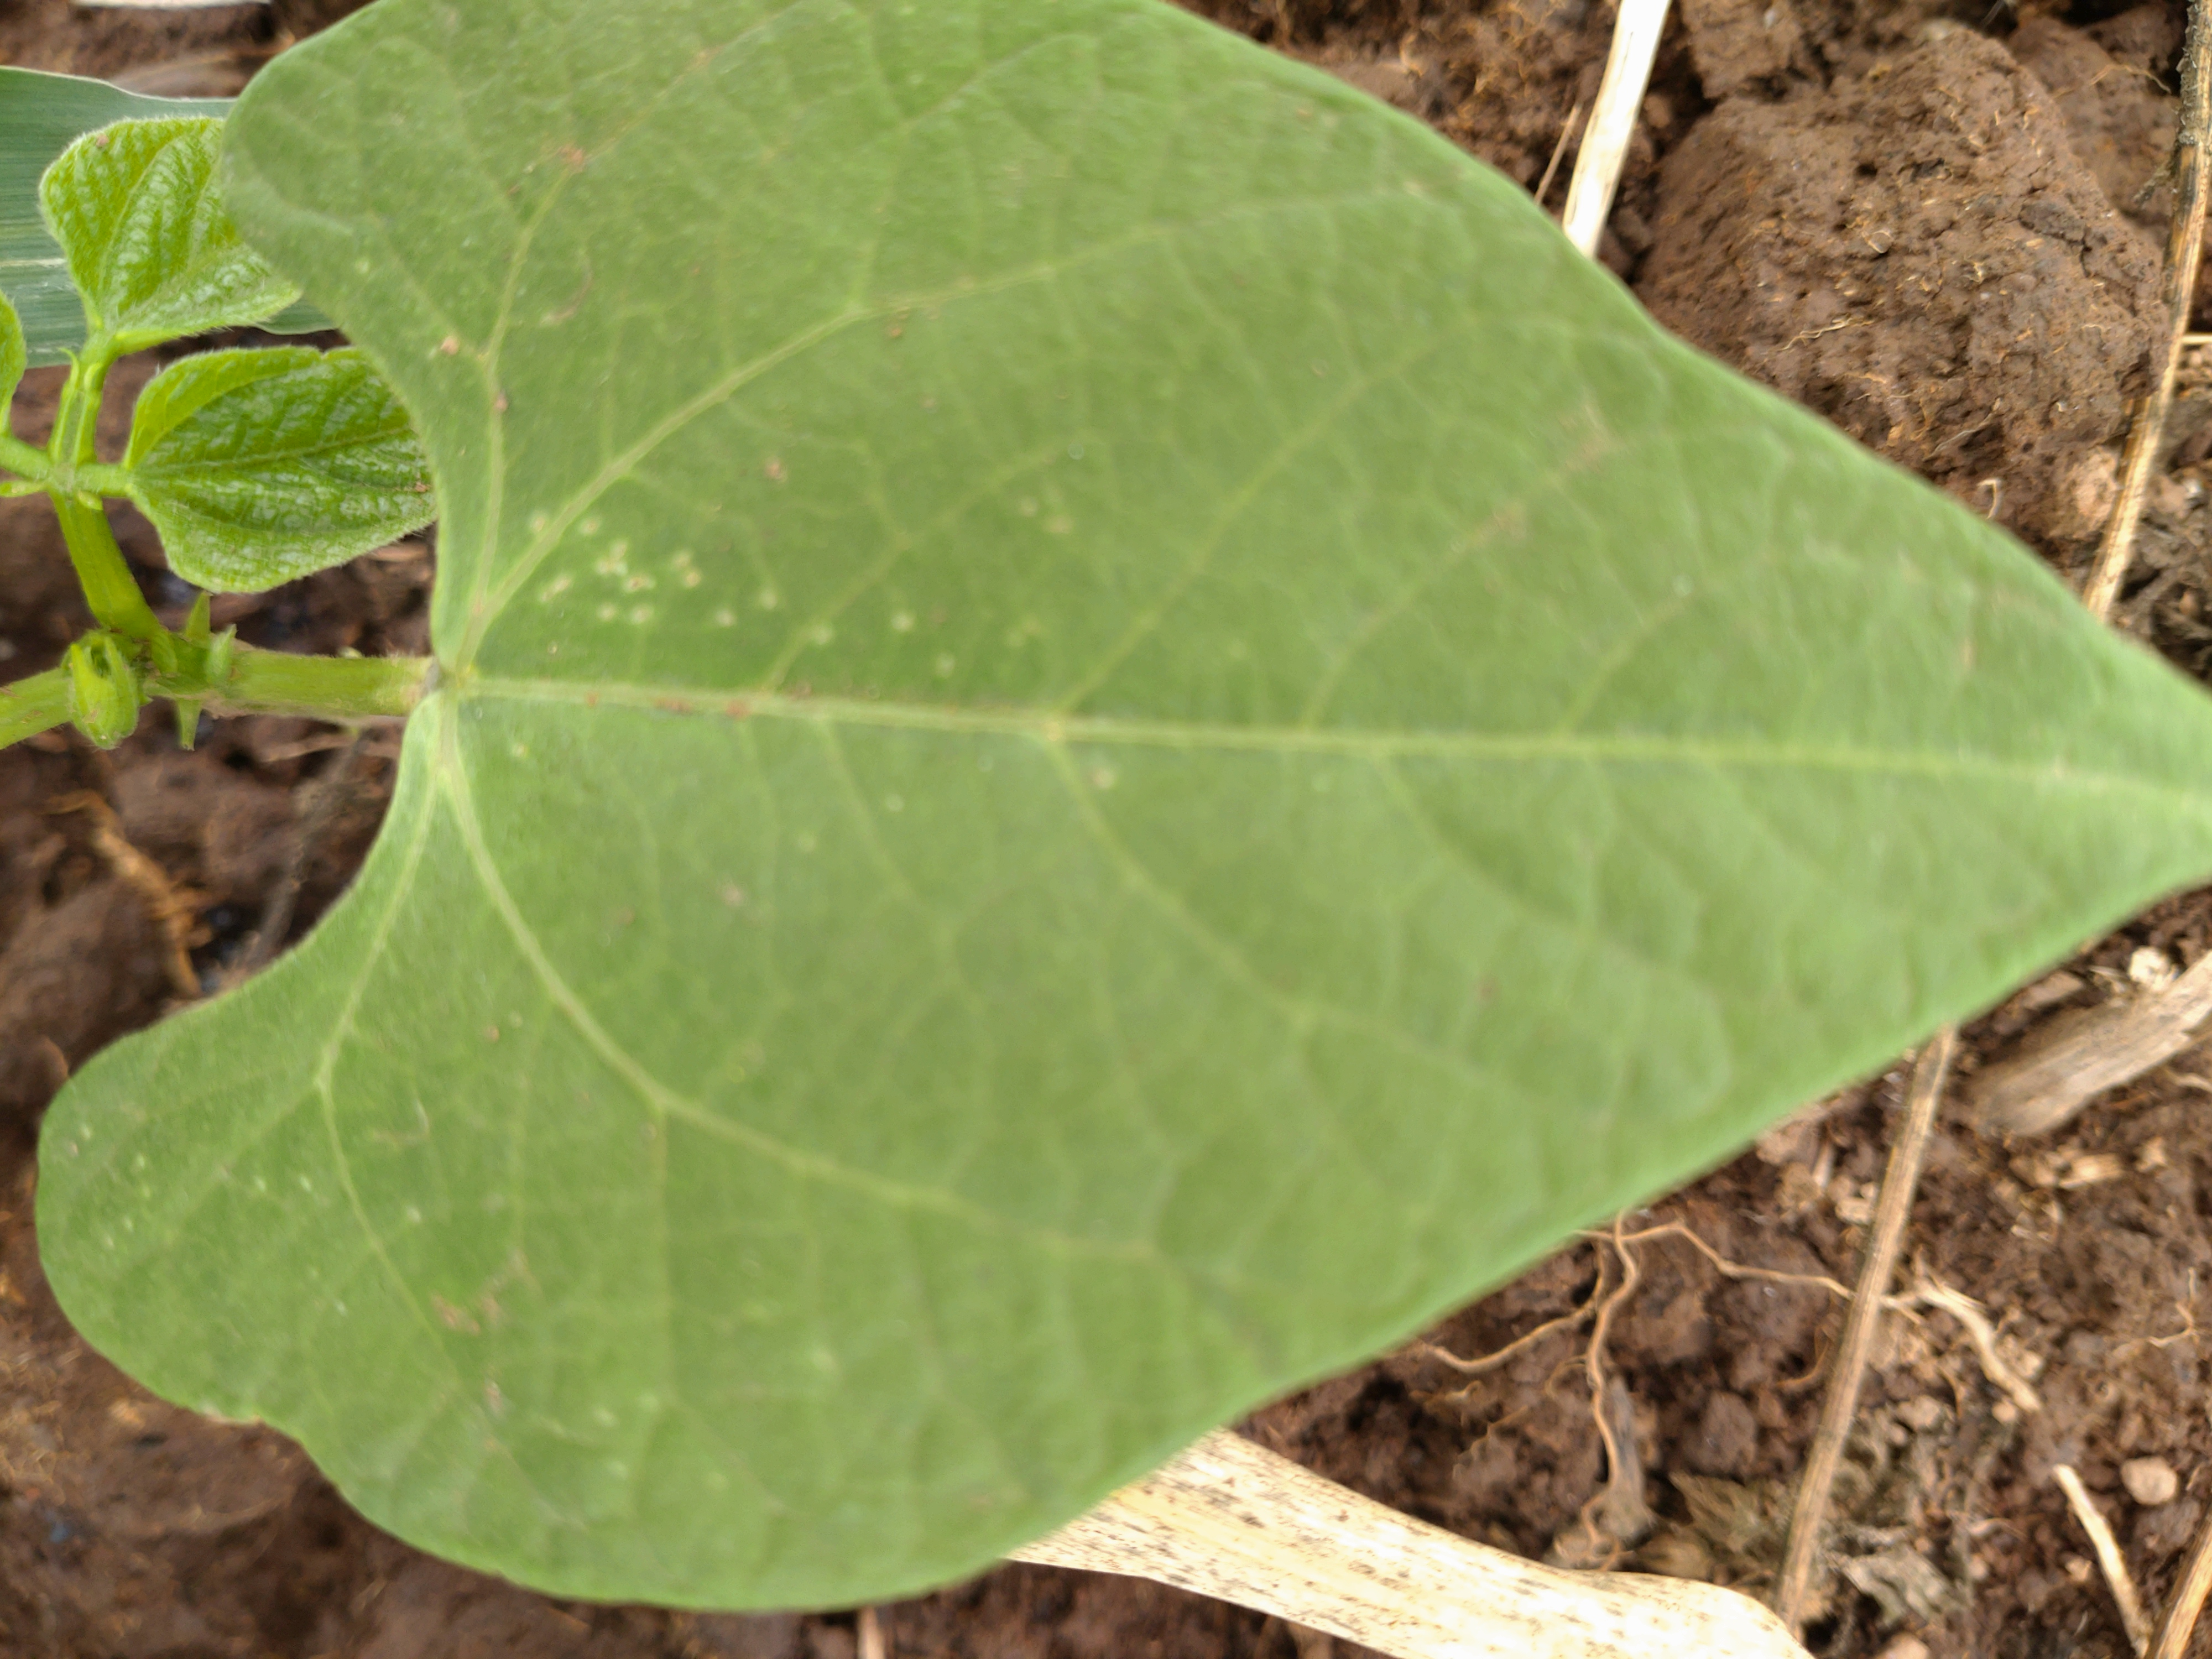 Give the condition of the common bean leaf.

healthy
